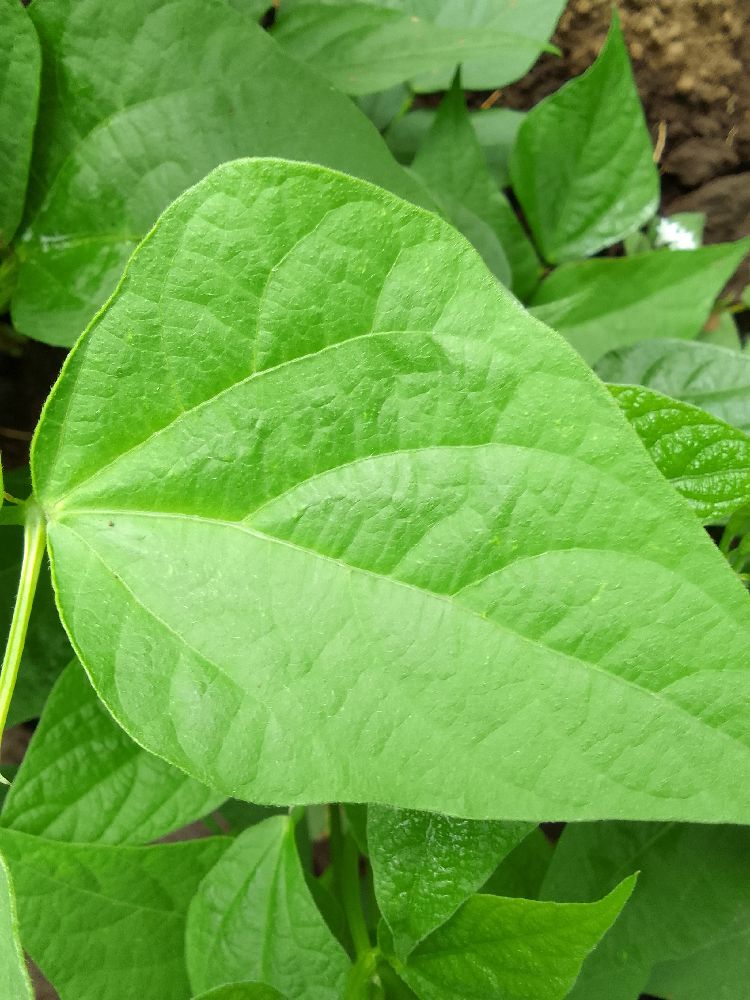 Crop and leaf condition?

common bean, healthy
